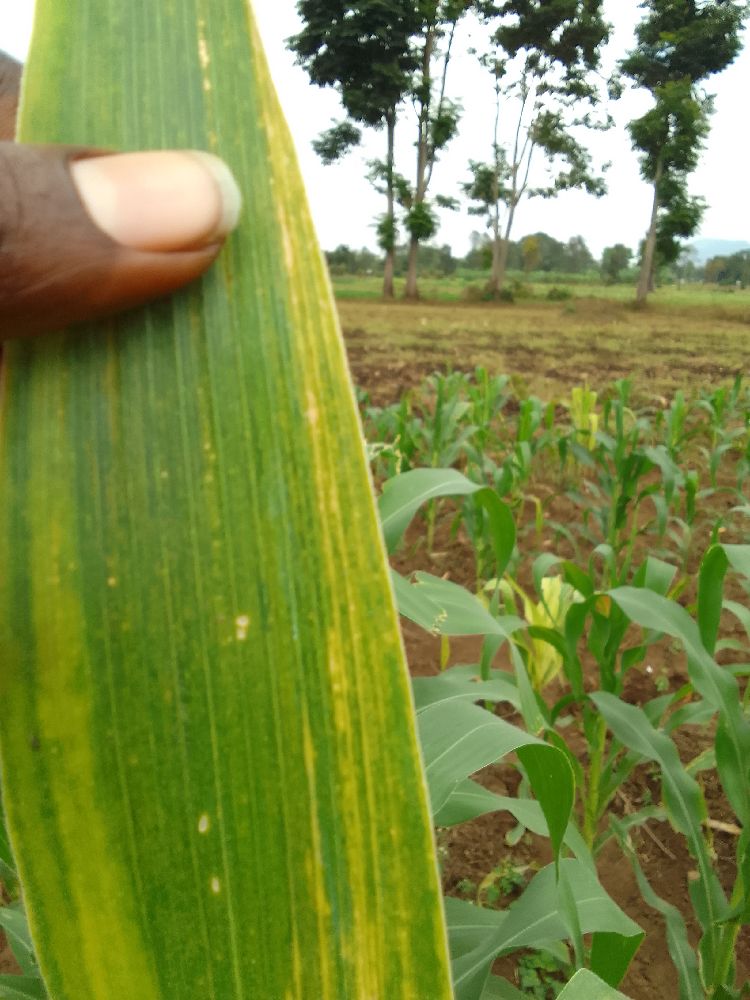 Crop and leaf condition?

maize, maize lethal necrosis
